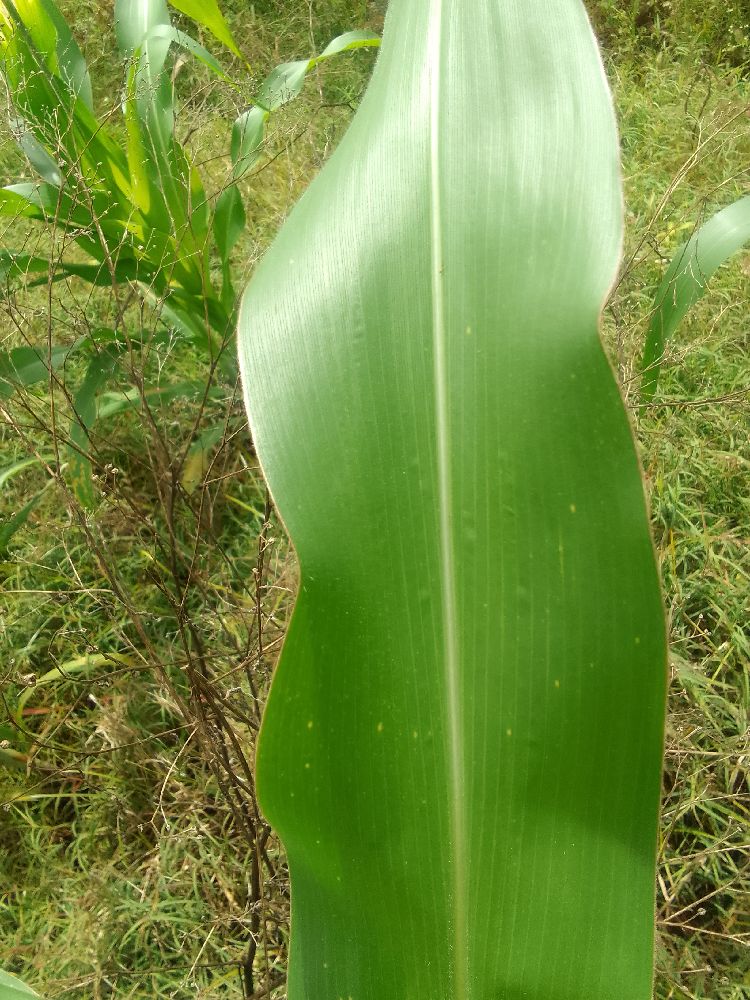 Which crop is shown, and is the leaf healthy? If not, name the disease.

maize, healthy
